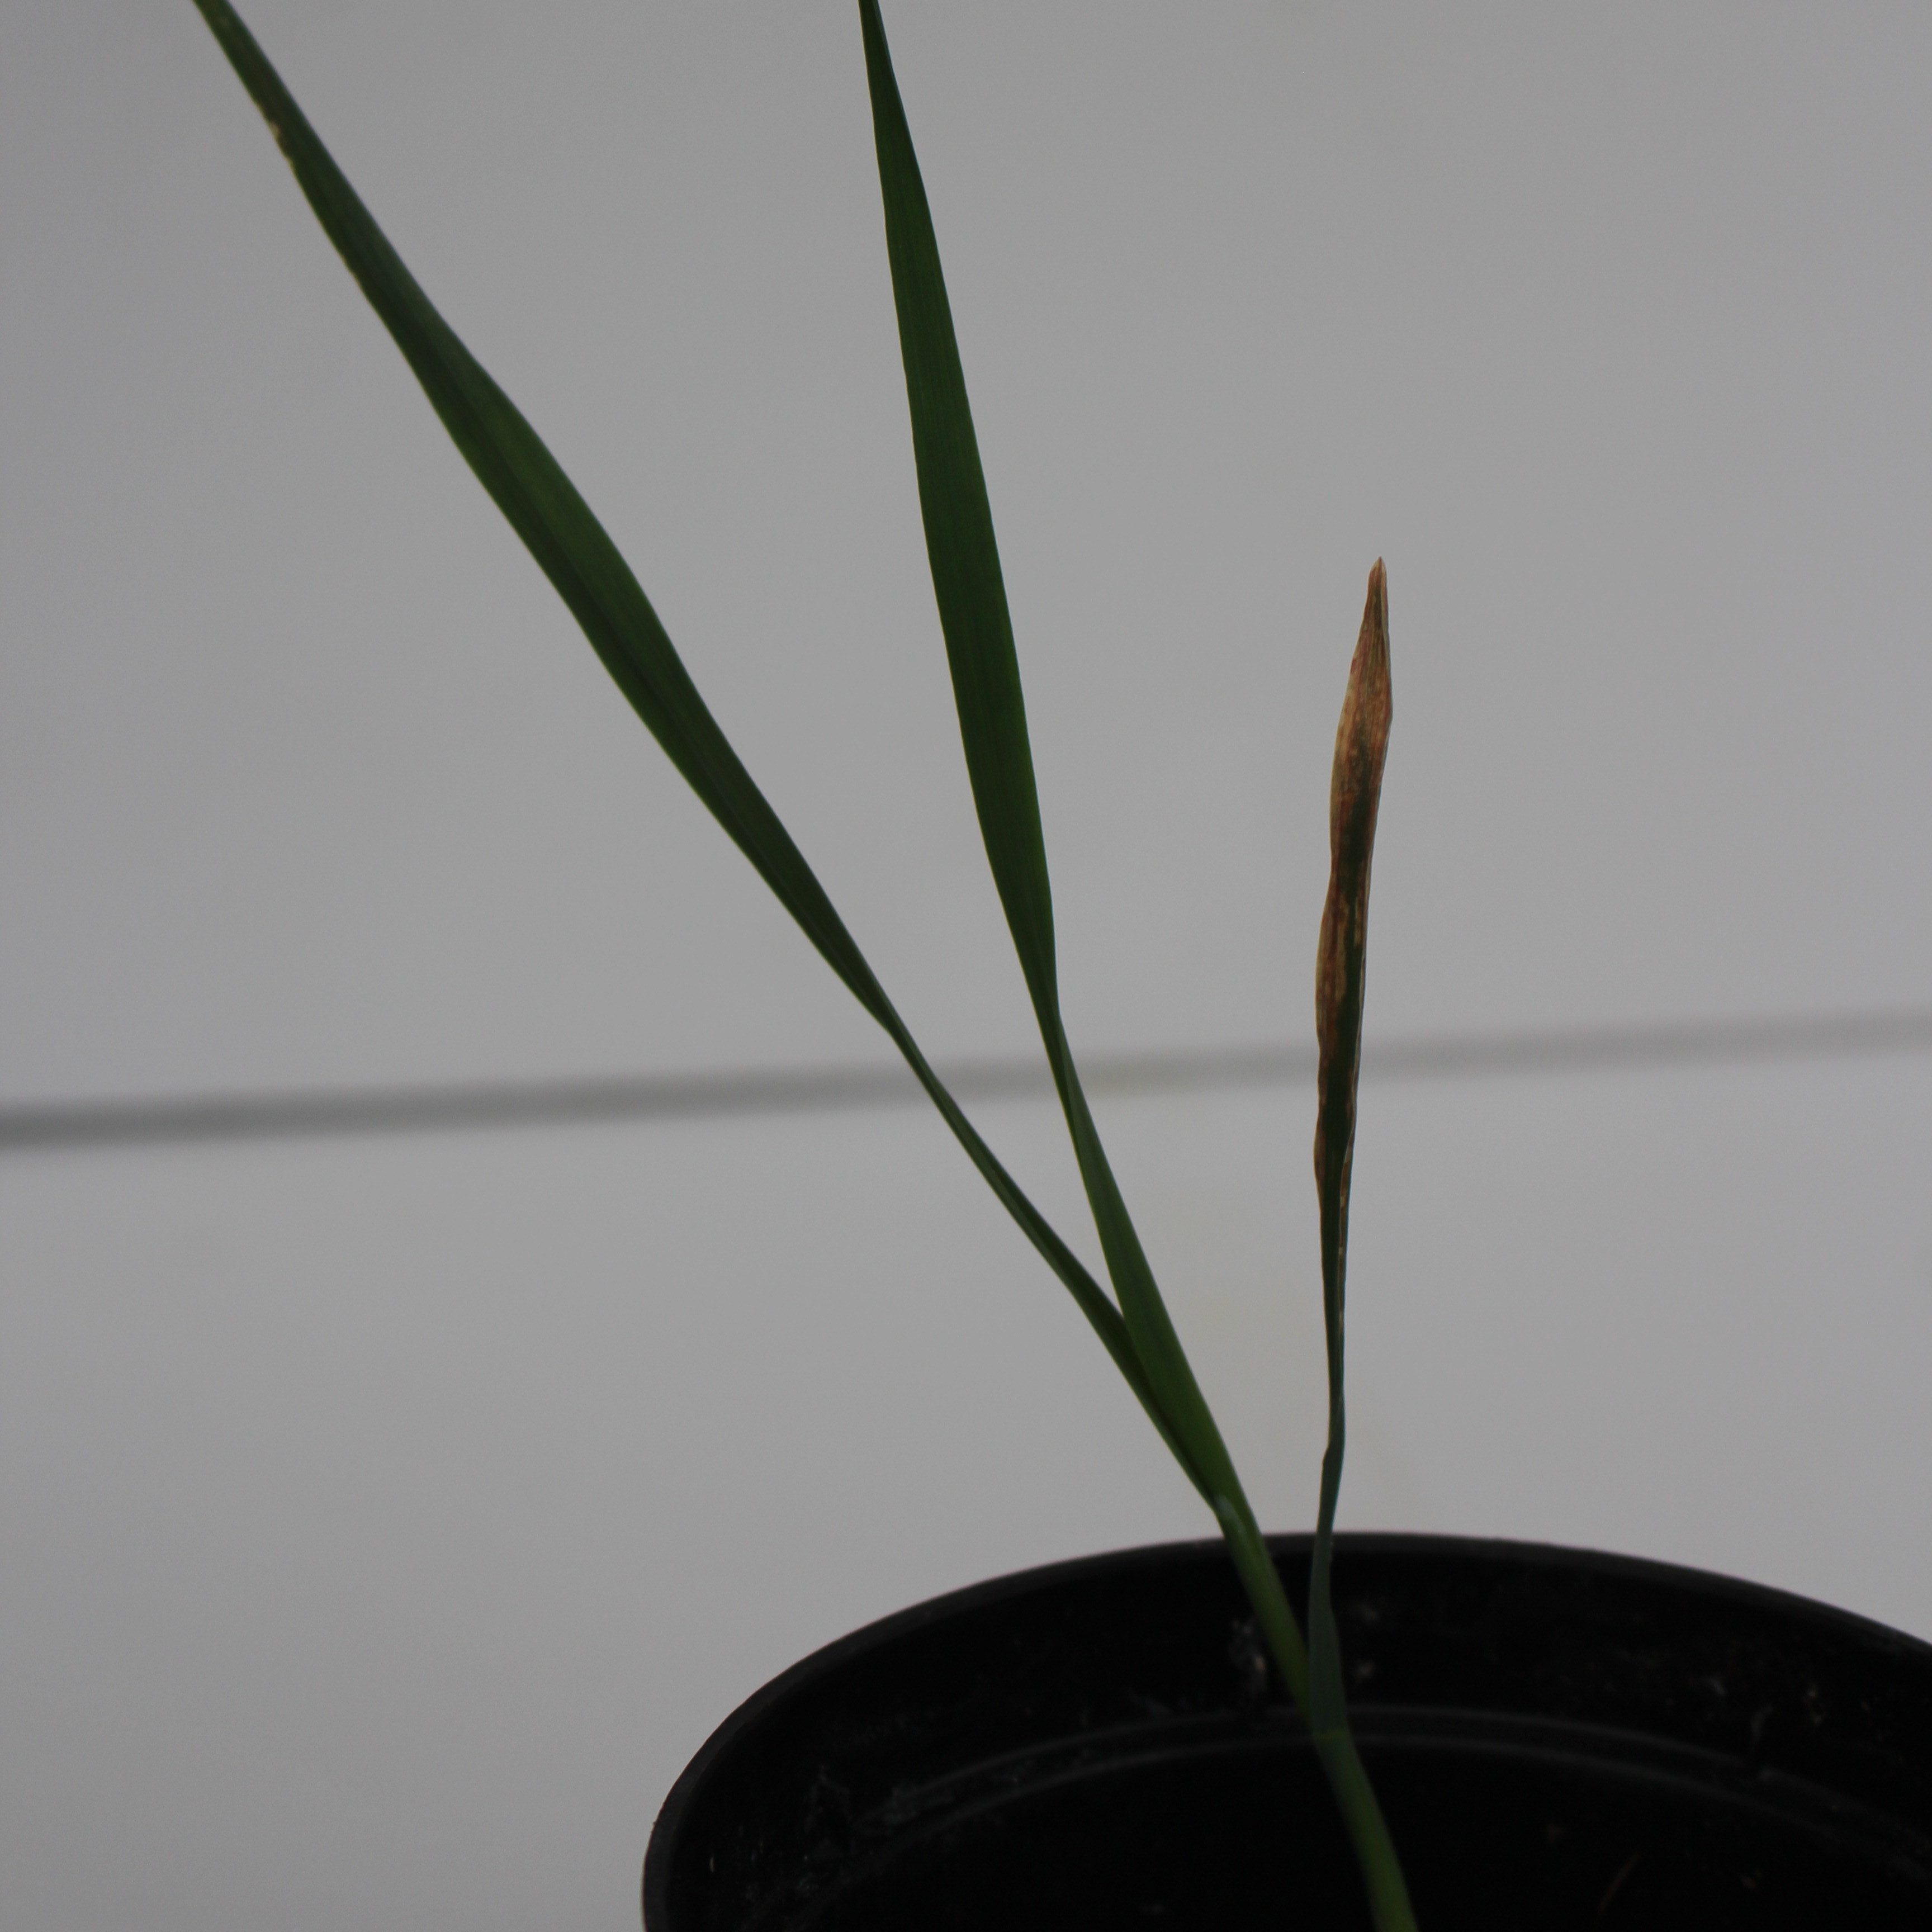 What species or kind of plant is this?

Avena sterilis
